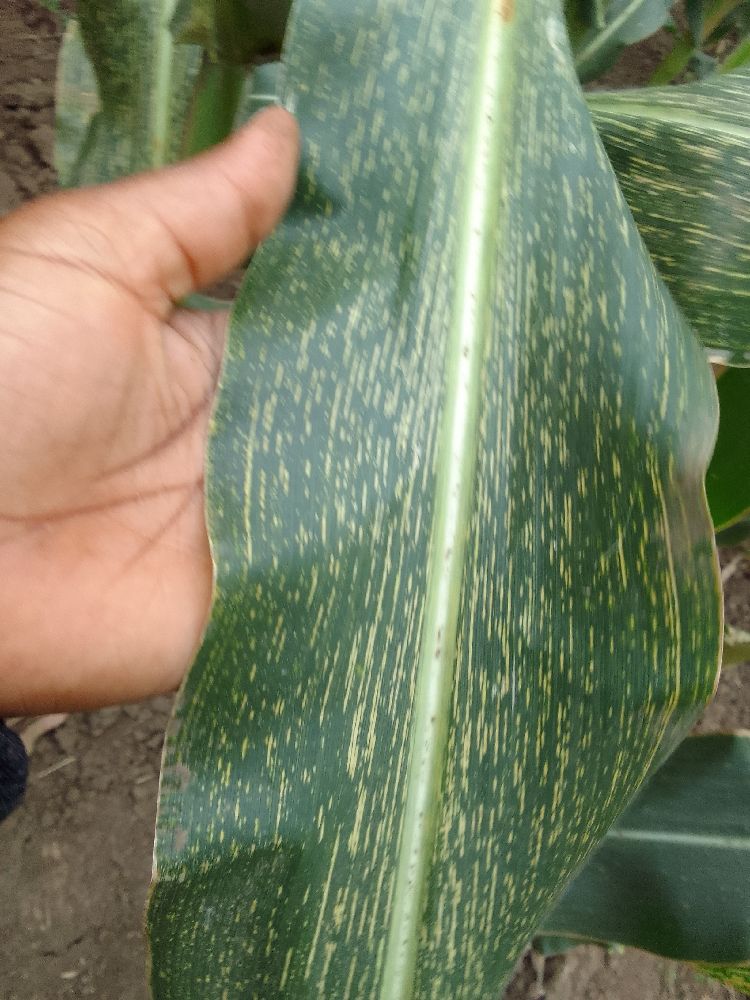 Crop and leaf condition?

maize, maize streak virus
